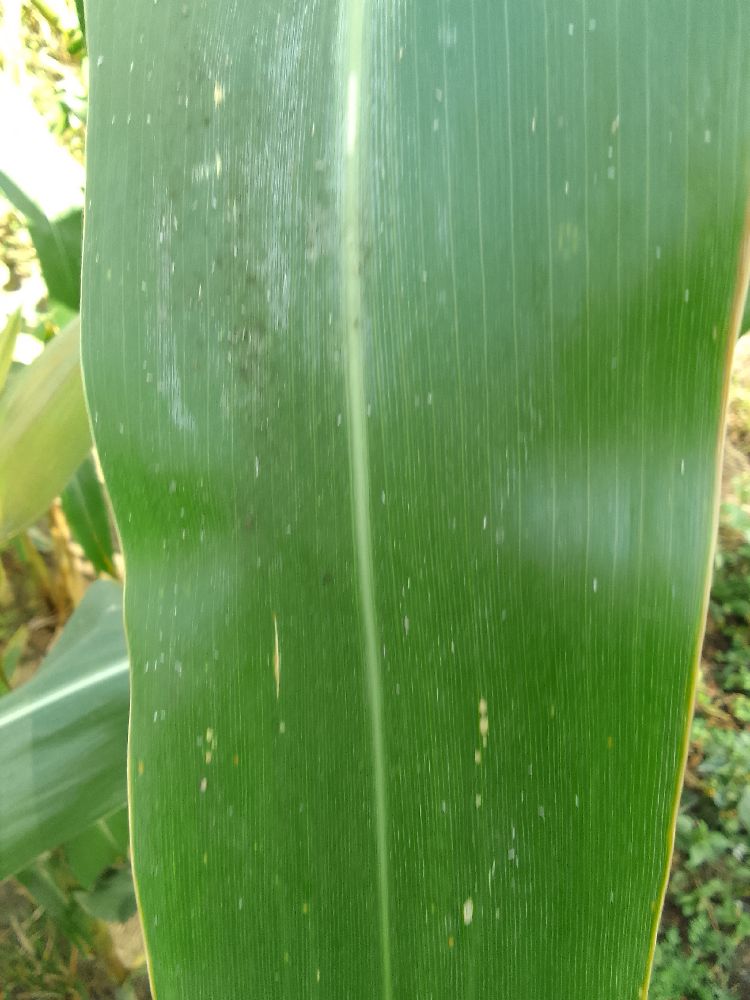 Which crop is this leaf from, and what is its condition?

maize, healthy
